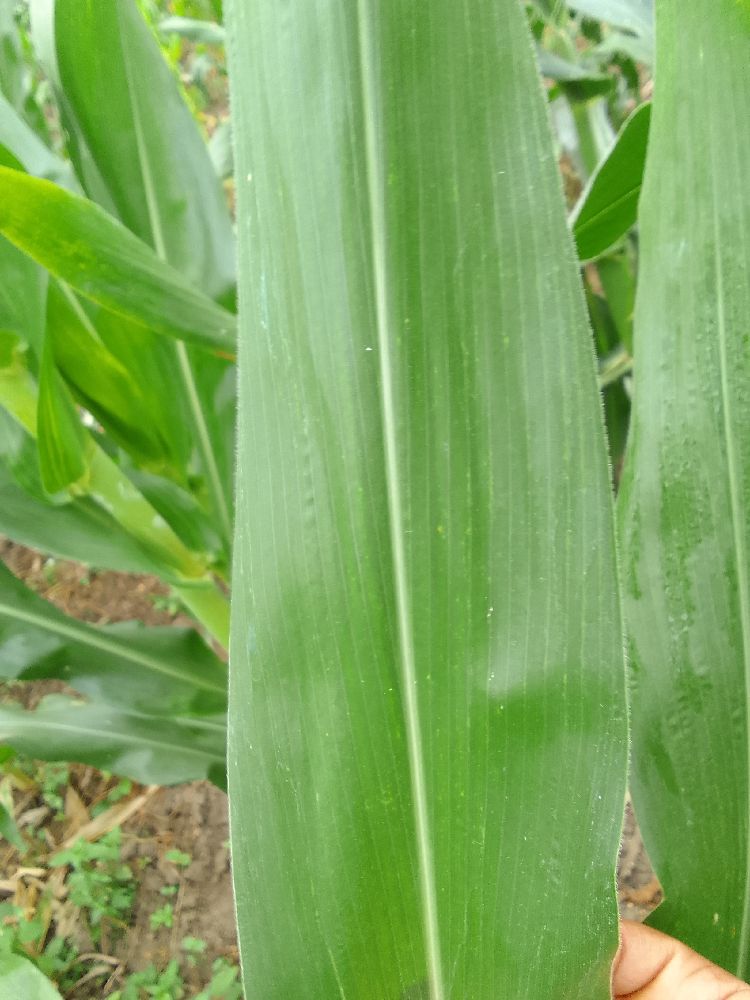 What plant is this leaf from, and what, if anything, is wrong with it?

maize, healthy
